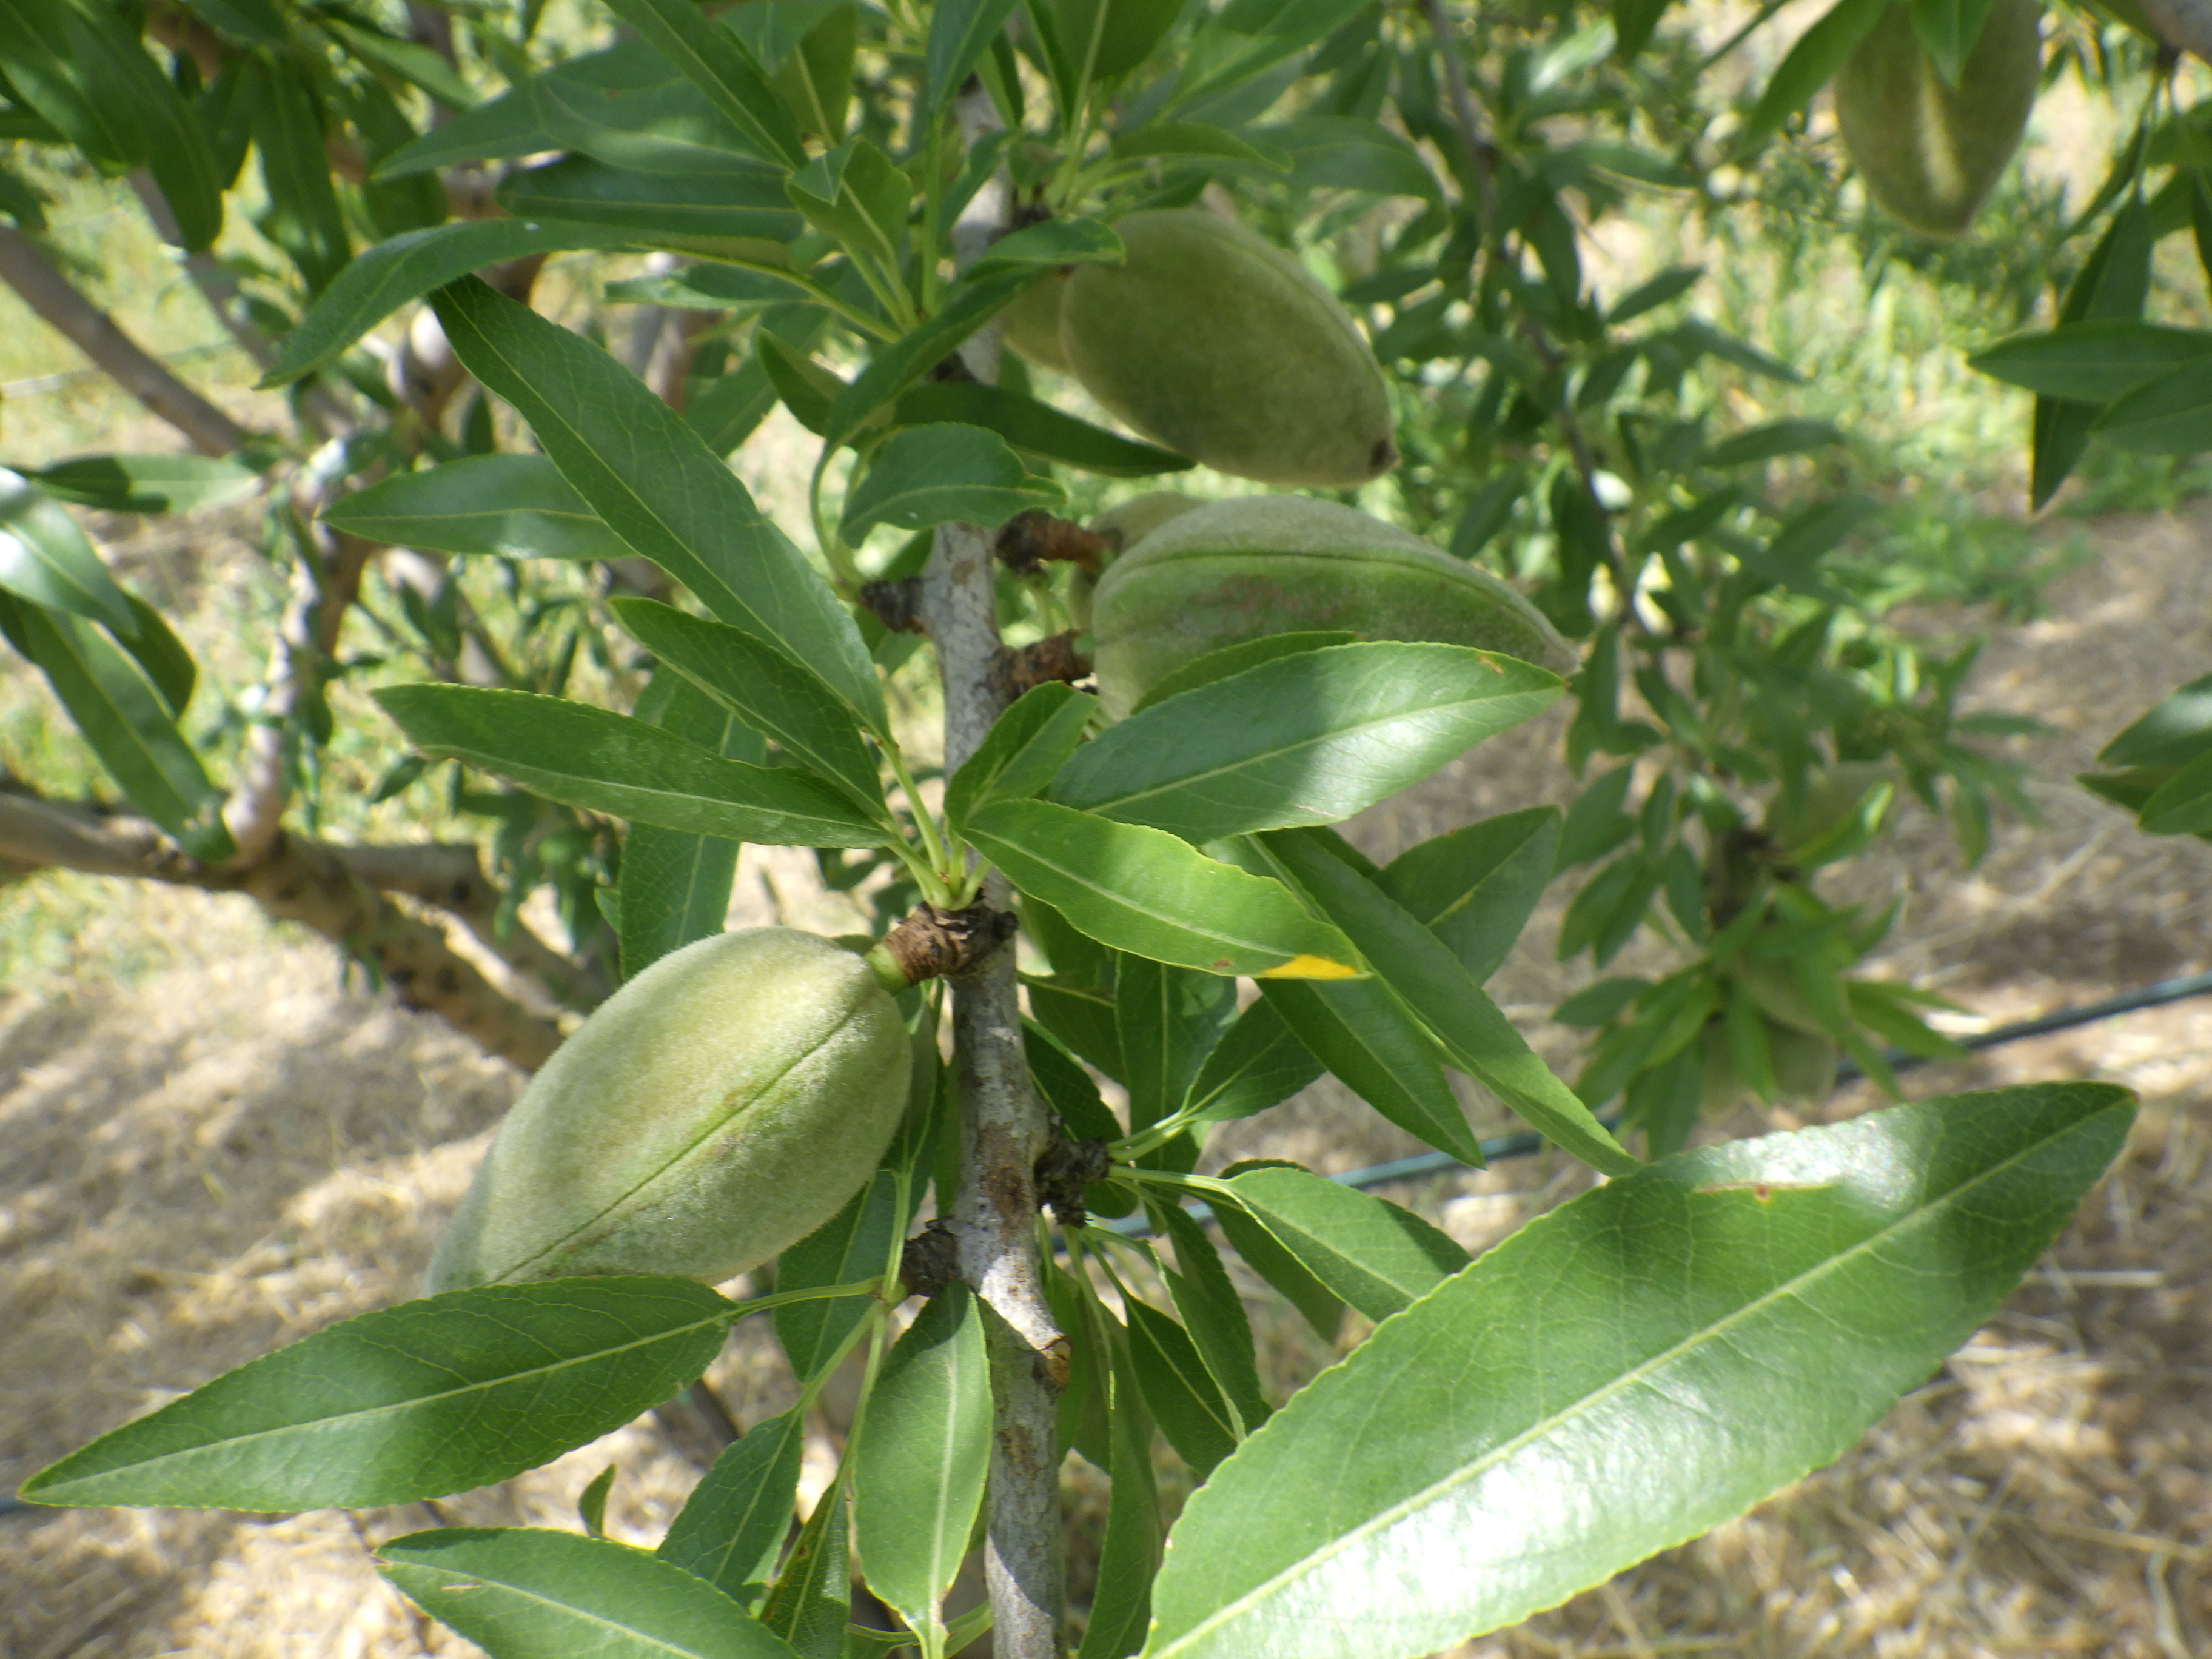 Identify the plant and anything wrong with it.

almond, healthy
